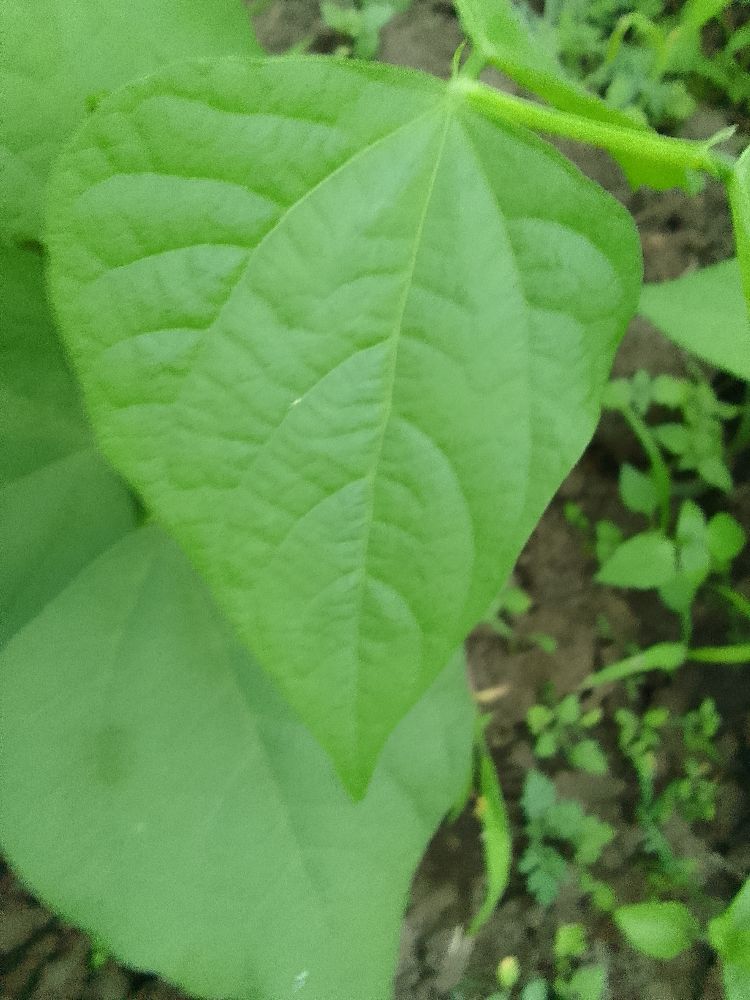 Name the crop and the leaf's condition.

common bean, healthy
